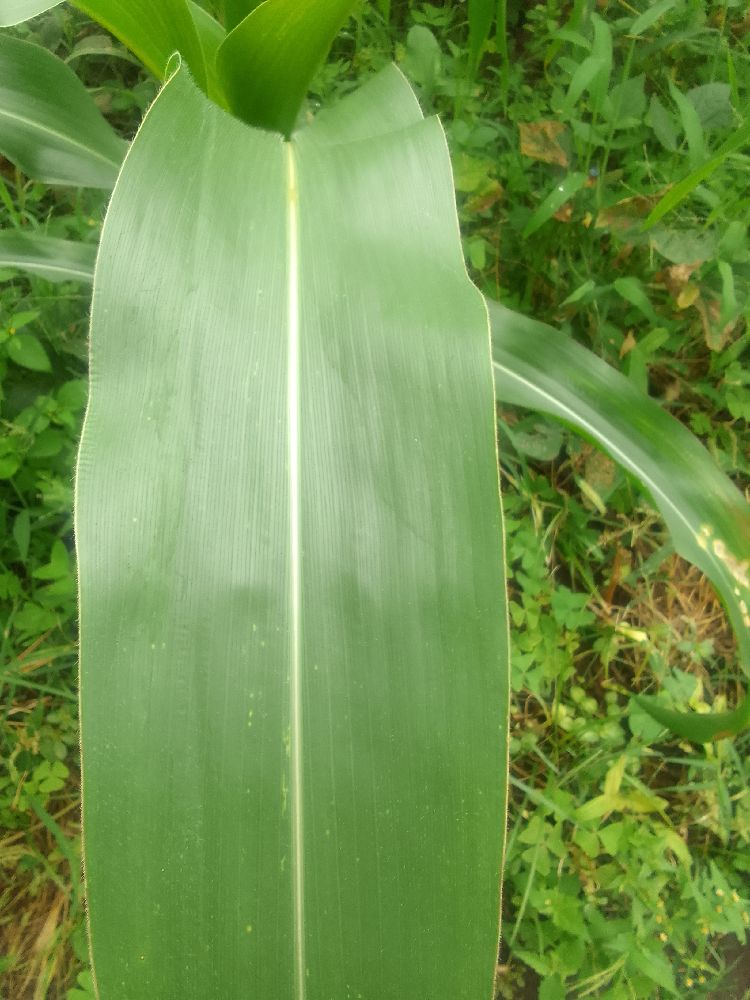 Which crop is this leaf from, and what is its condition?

maize, healthy
